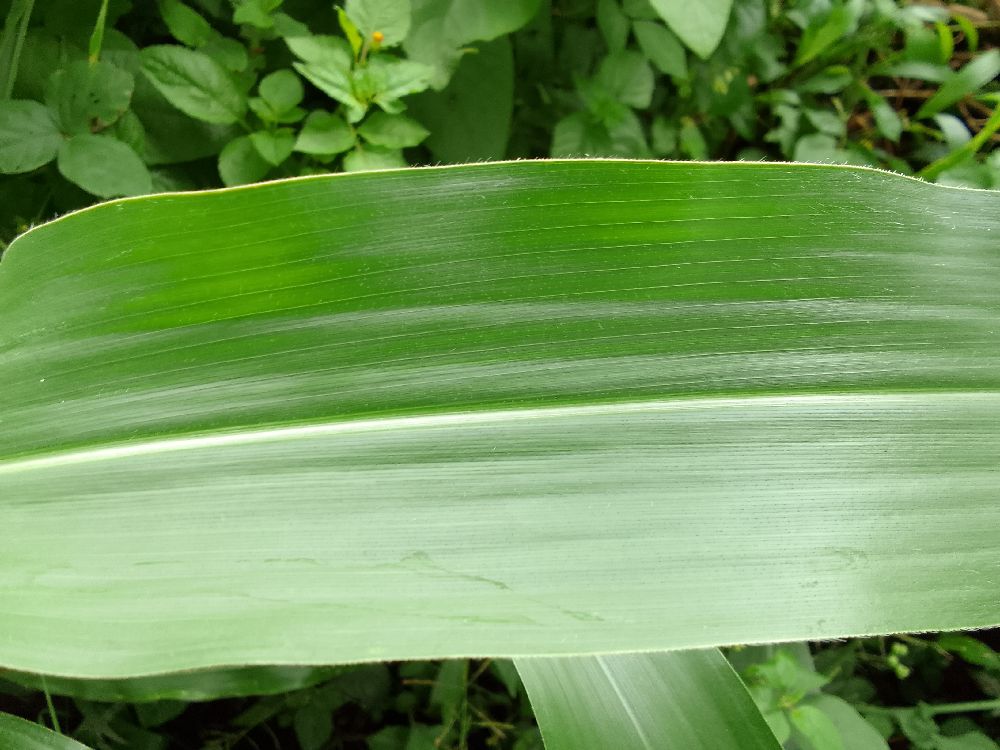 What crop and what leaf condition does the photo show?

maize, healthy
